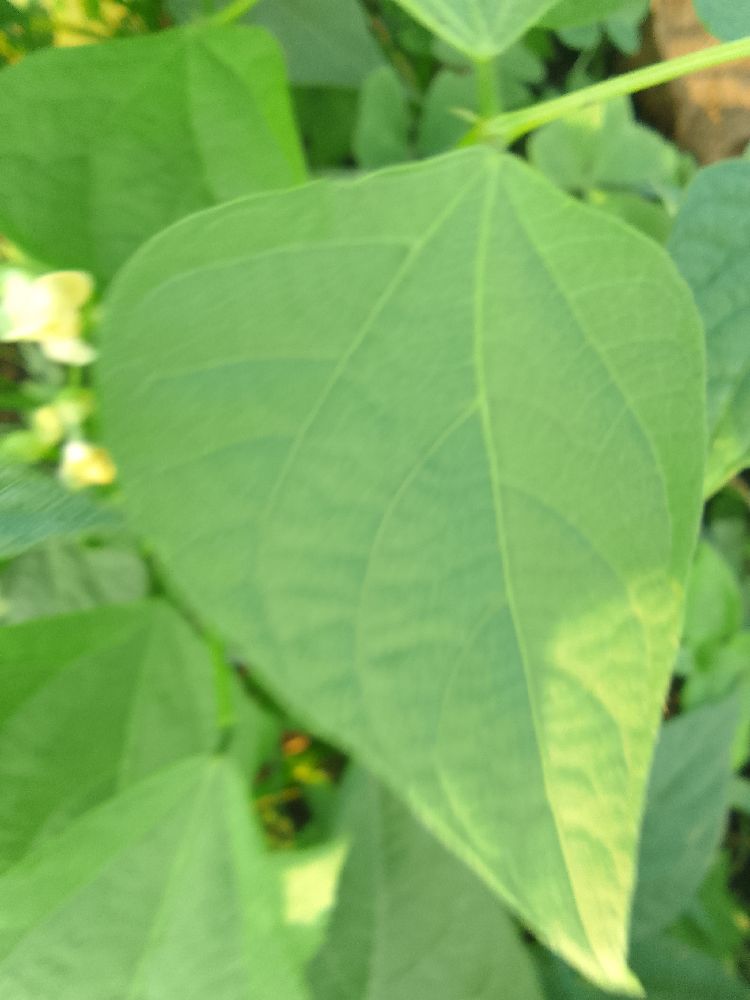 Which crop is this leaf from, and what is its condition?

common bean, healthy
